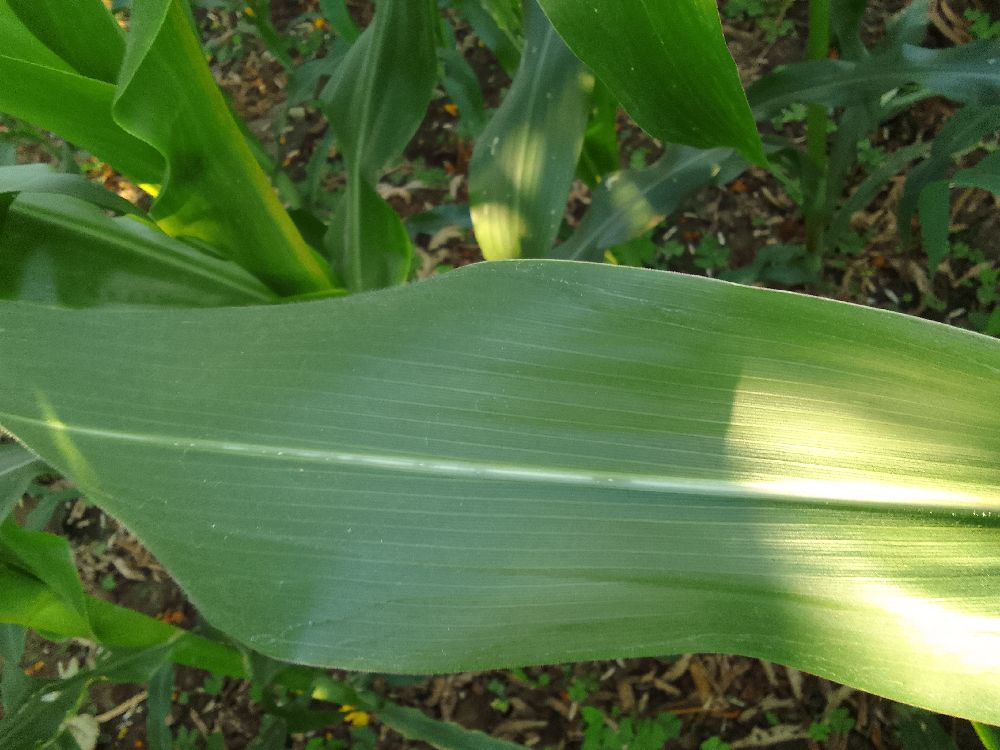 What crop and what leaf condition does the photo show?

maize, healthy
